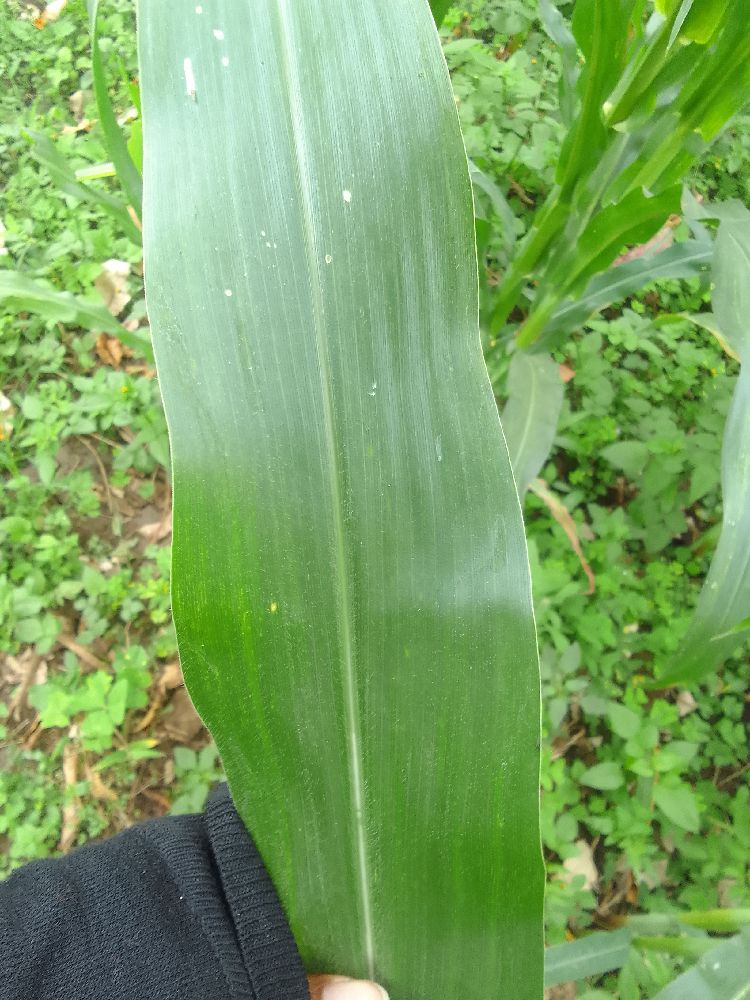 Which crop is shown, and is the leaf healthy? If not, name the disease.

maize, healthy
